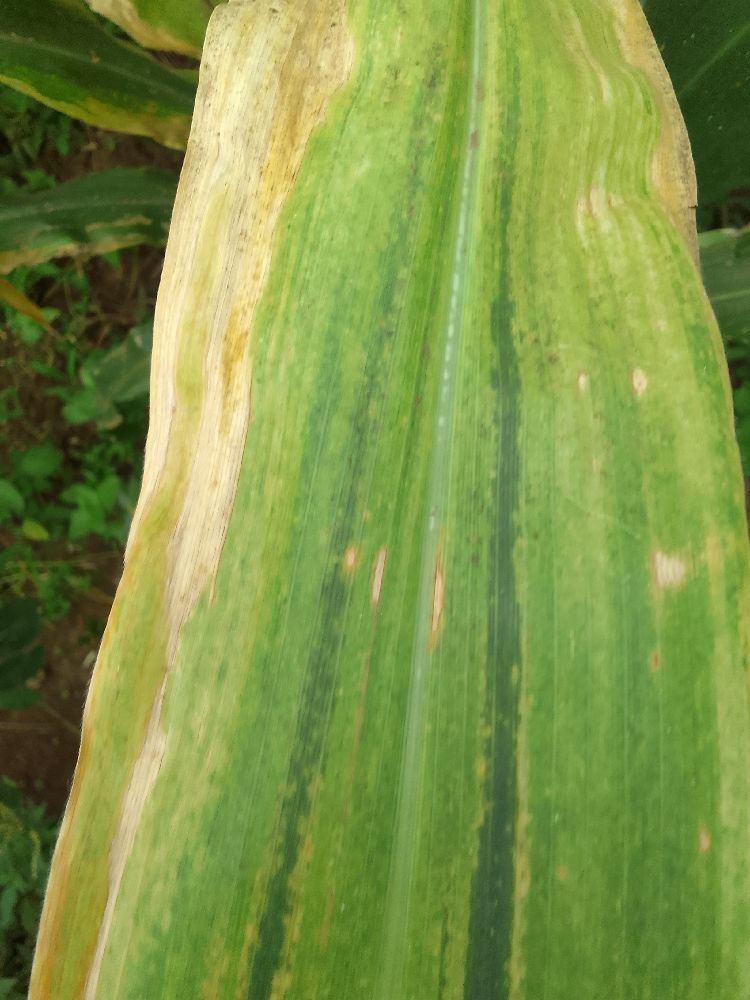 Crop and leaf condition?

maize, maize lethal necrosis
